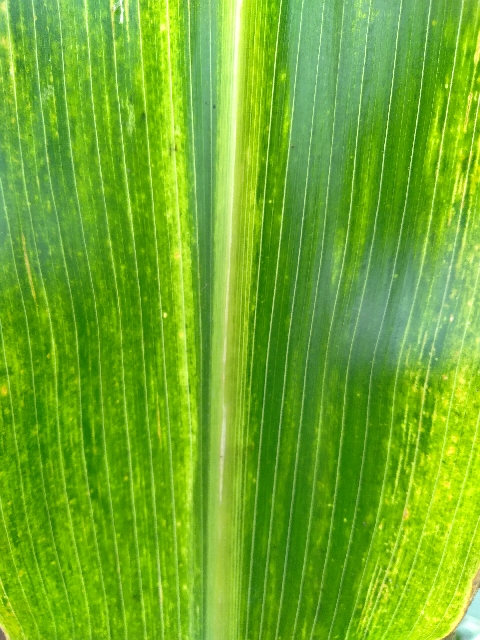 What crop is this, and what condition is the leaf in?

maize, maize lethal necrosis
